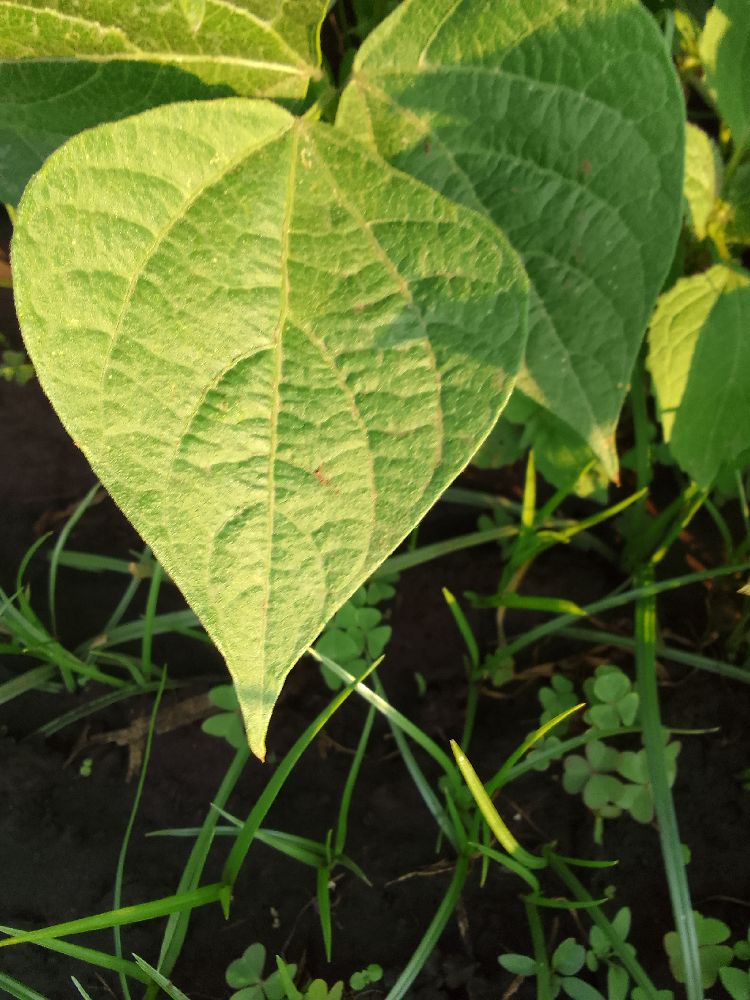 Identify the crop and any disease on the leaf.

common bean, healthy
